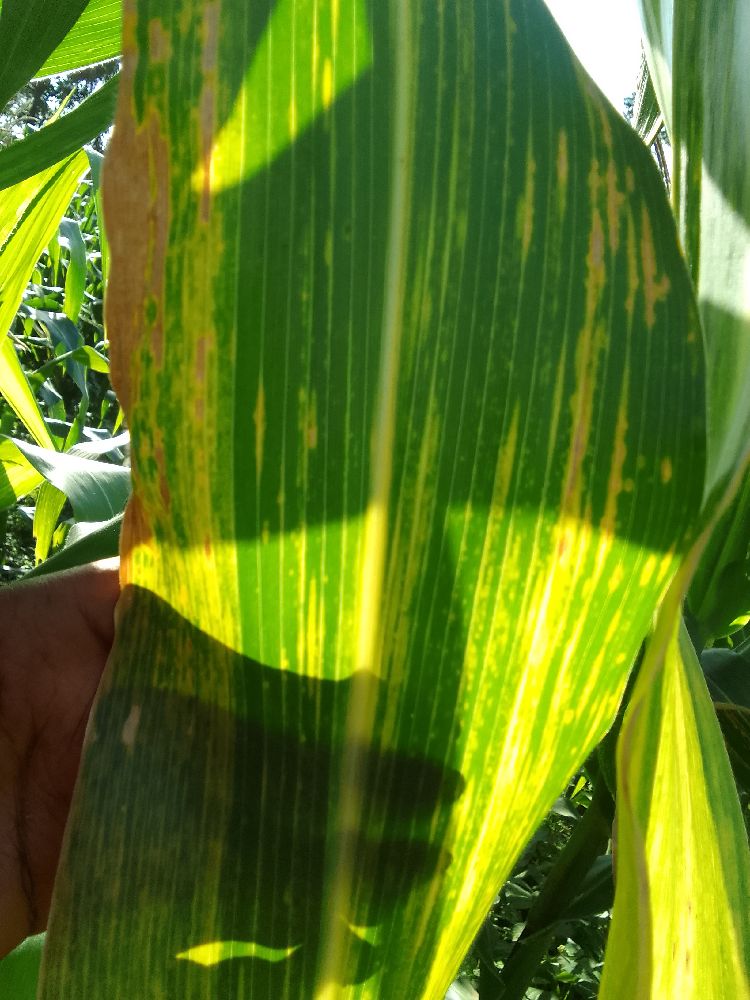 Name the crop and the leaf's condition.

maize, maize lethal necrosis
